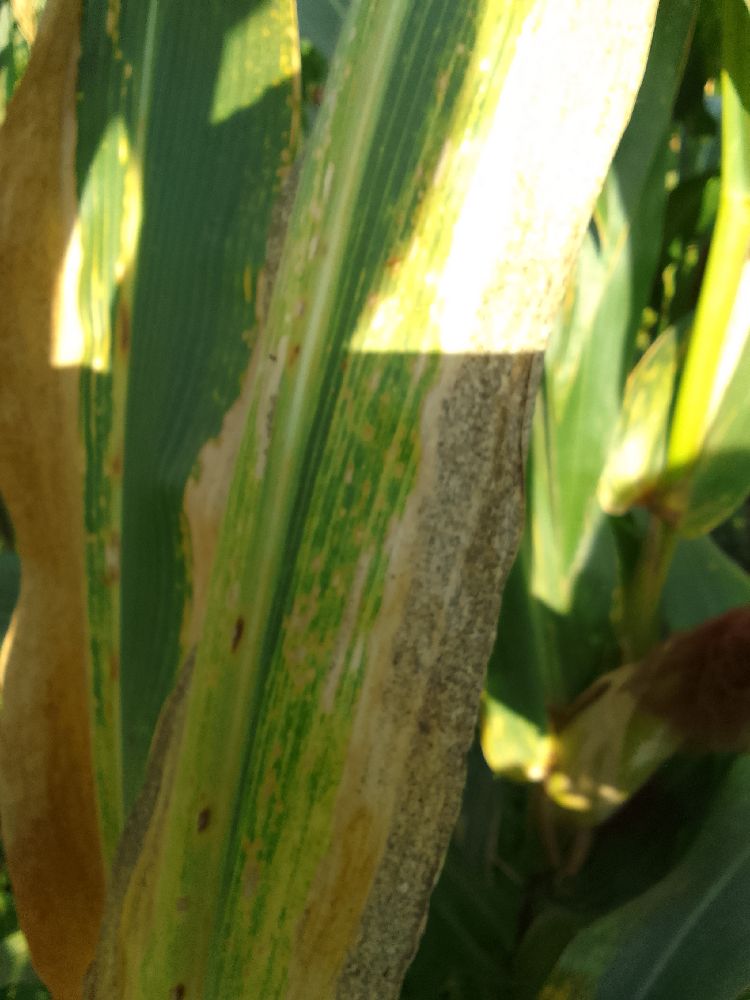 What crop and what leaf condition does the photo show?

maize, maize lethal necrosis
